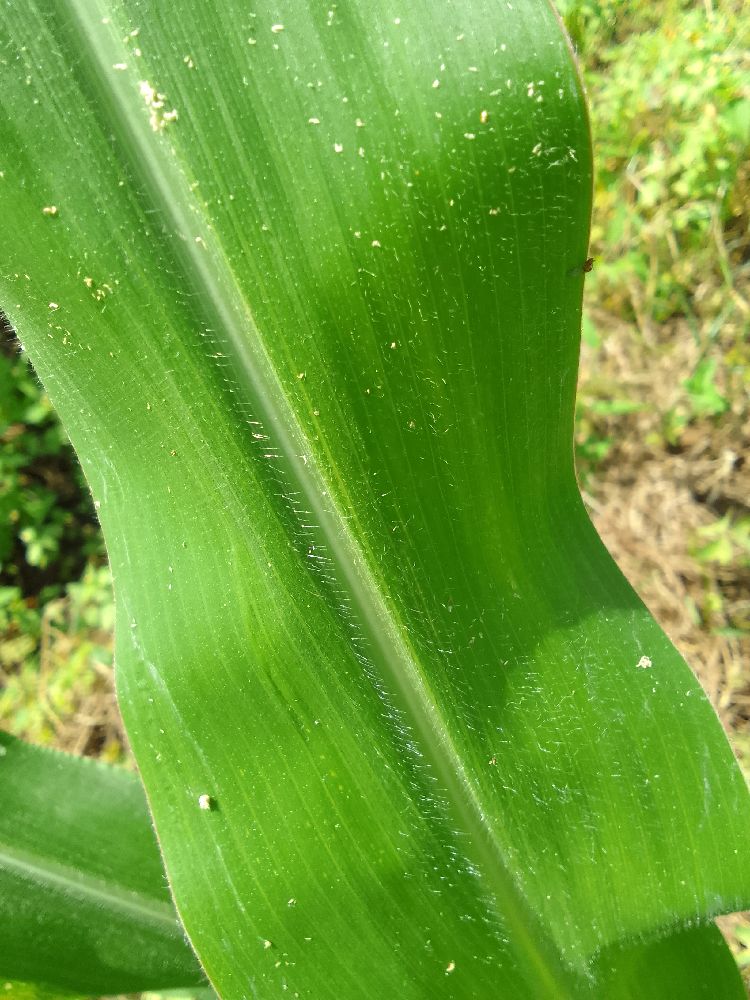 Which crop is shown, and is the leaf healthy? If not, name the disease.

maize, healthy
